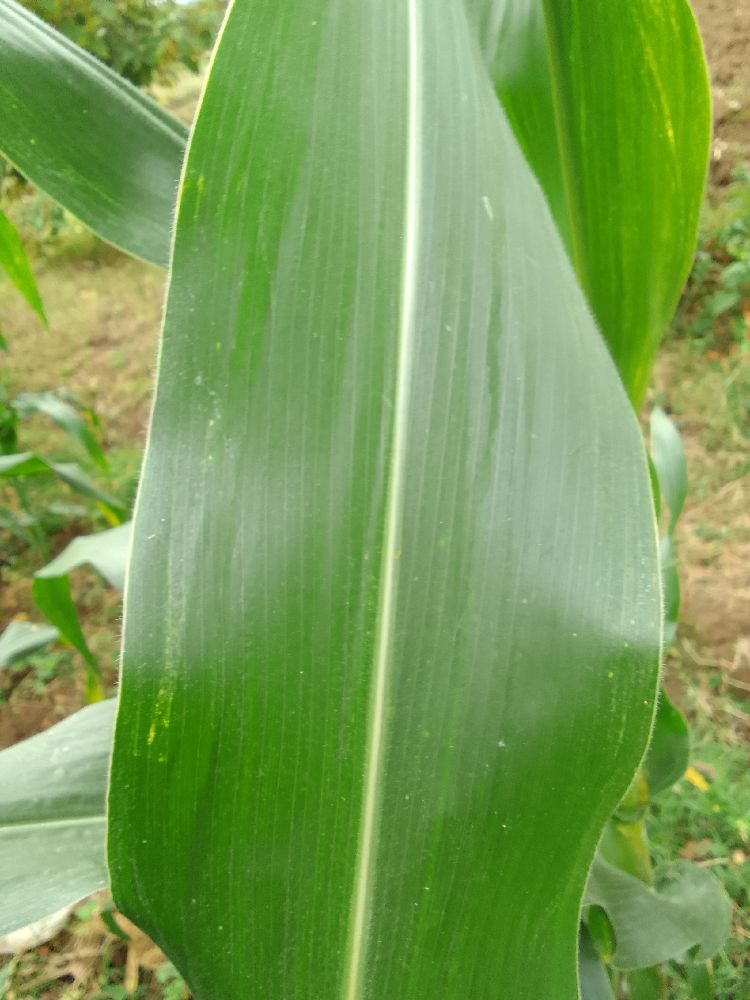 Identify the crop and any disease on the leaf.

maize, healthy
